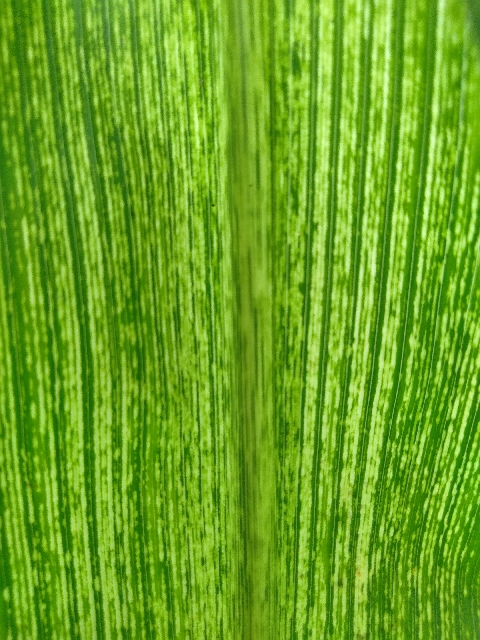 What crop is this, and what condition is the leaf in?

maize, maize streak virus
